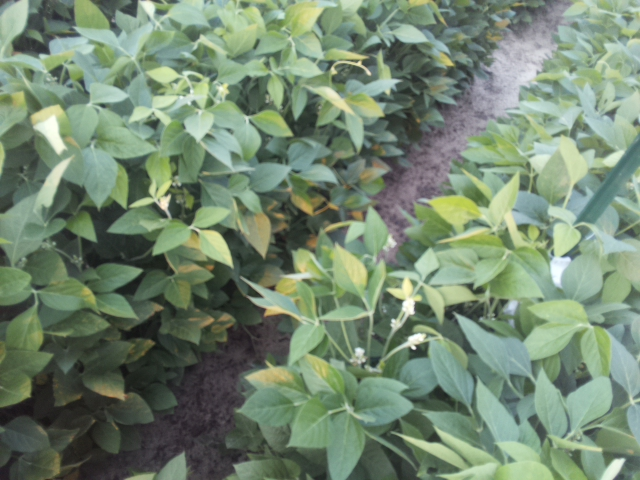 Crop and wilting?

soybean, leaves with no wilting
